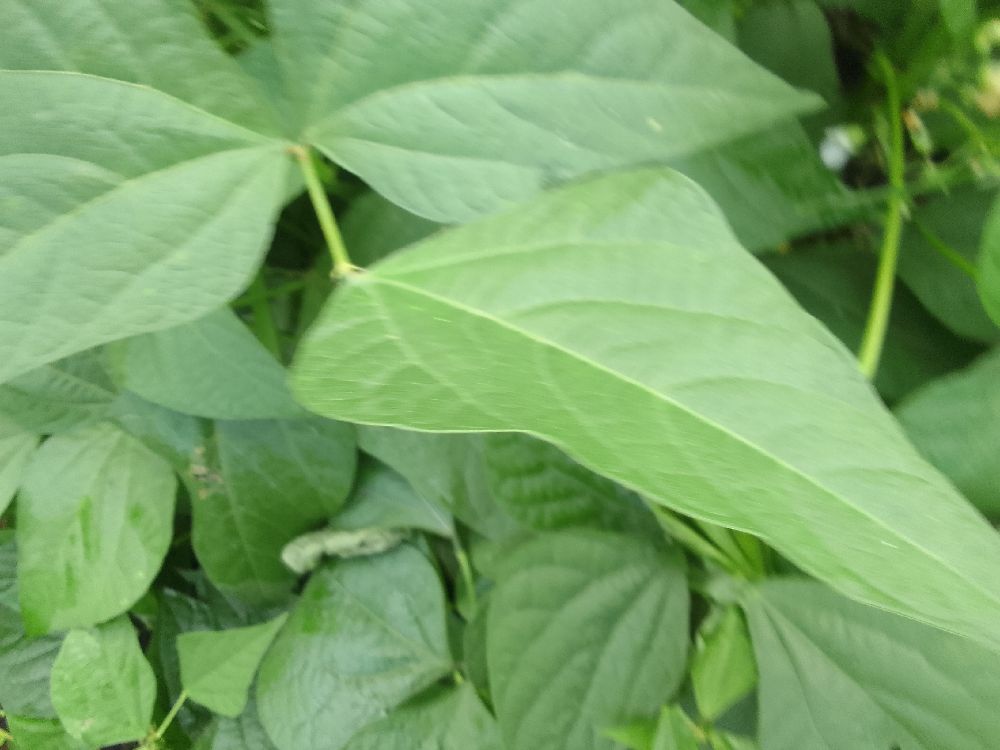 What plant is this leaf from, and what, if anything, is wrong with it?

common bean, healthy
